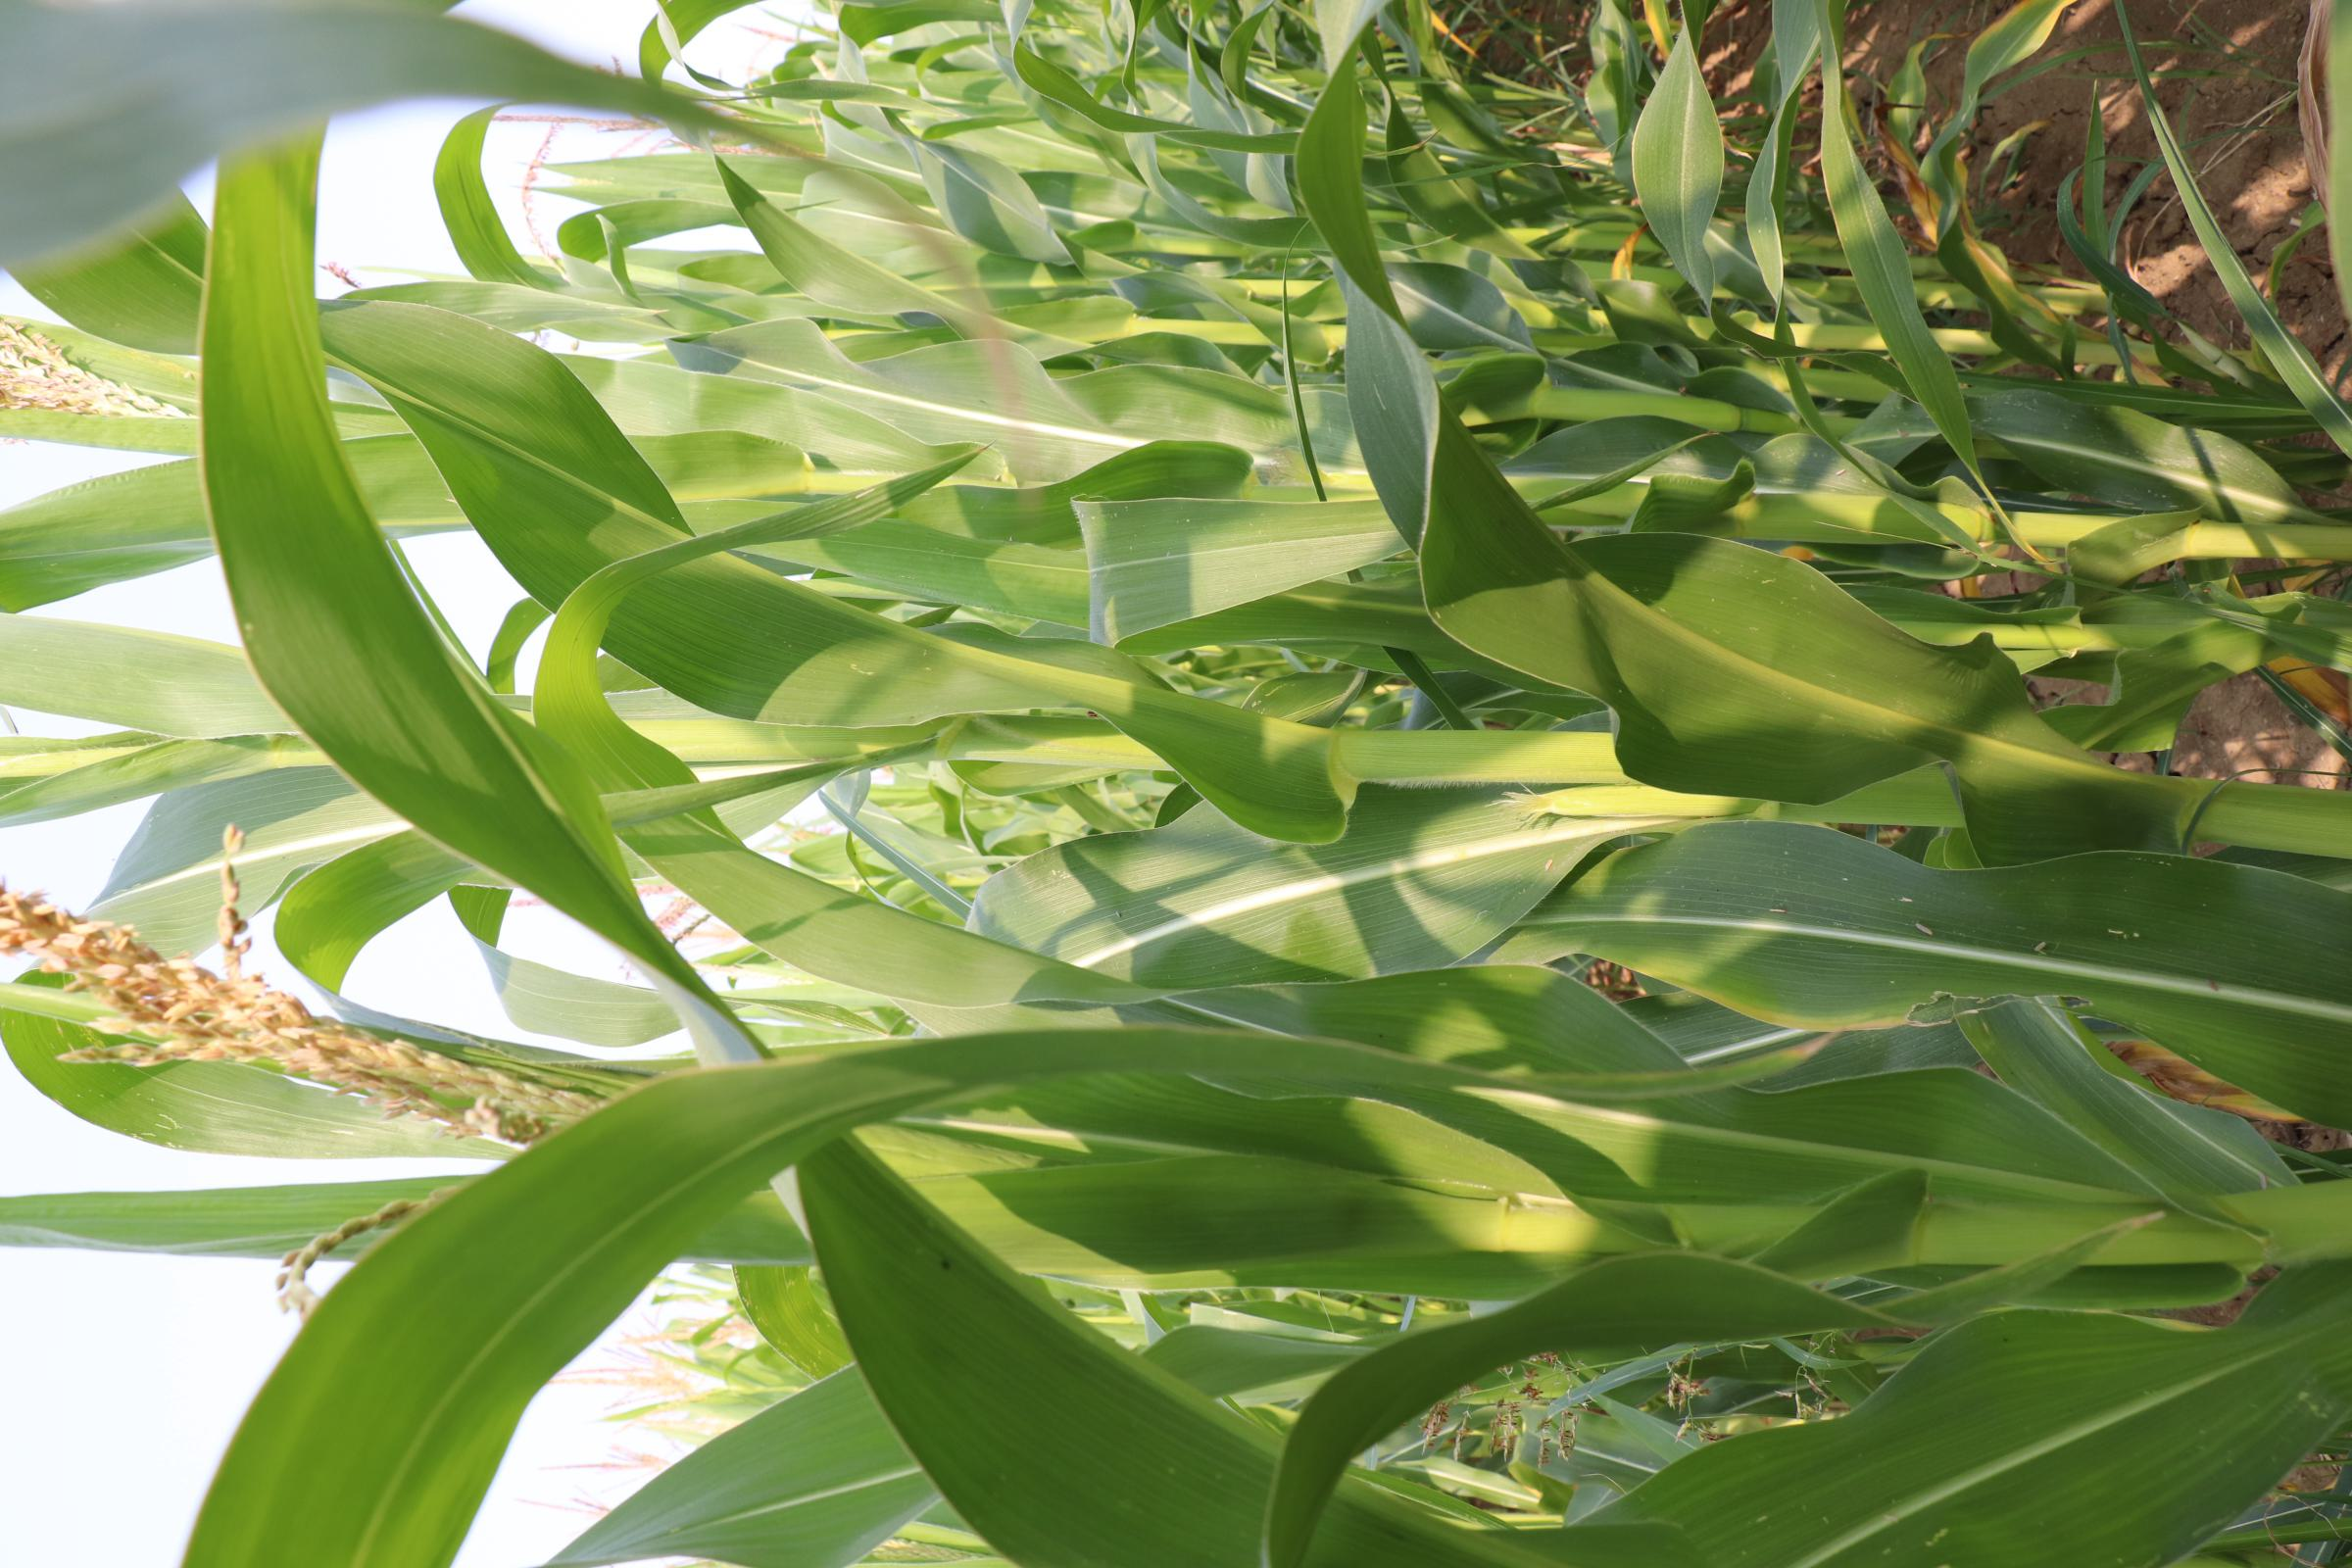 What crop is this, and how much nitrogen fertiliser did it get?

maize, no added nitrogen
